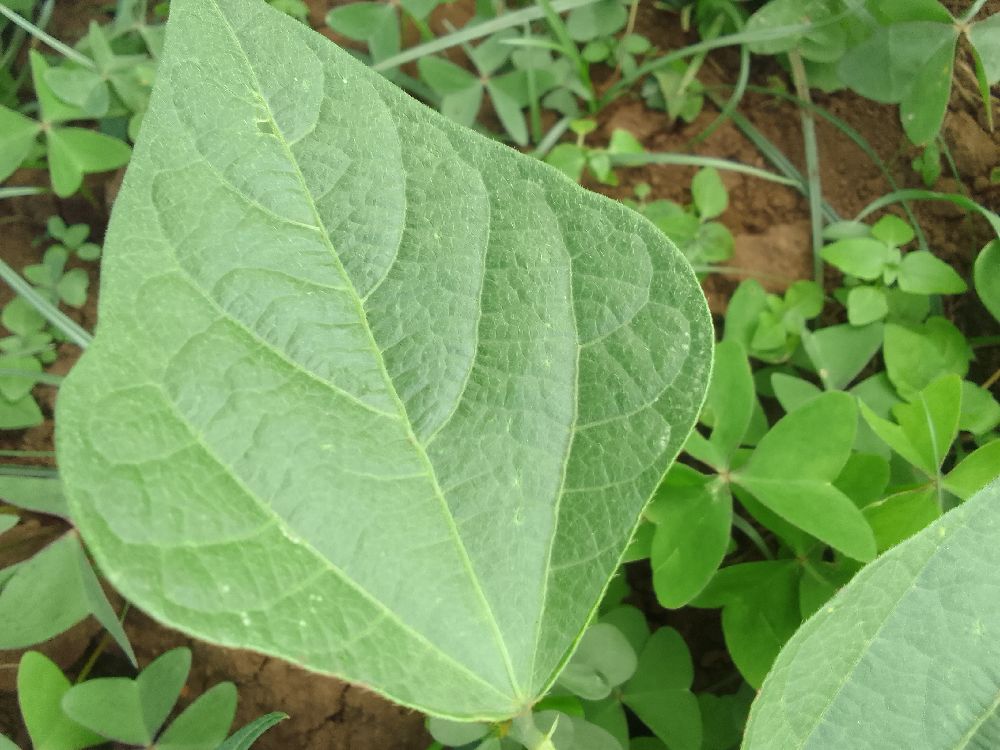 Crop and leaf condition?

common bean, healthy
